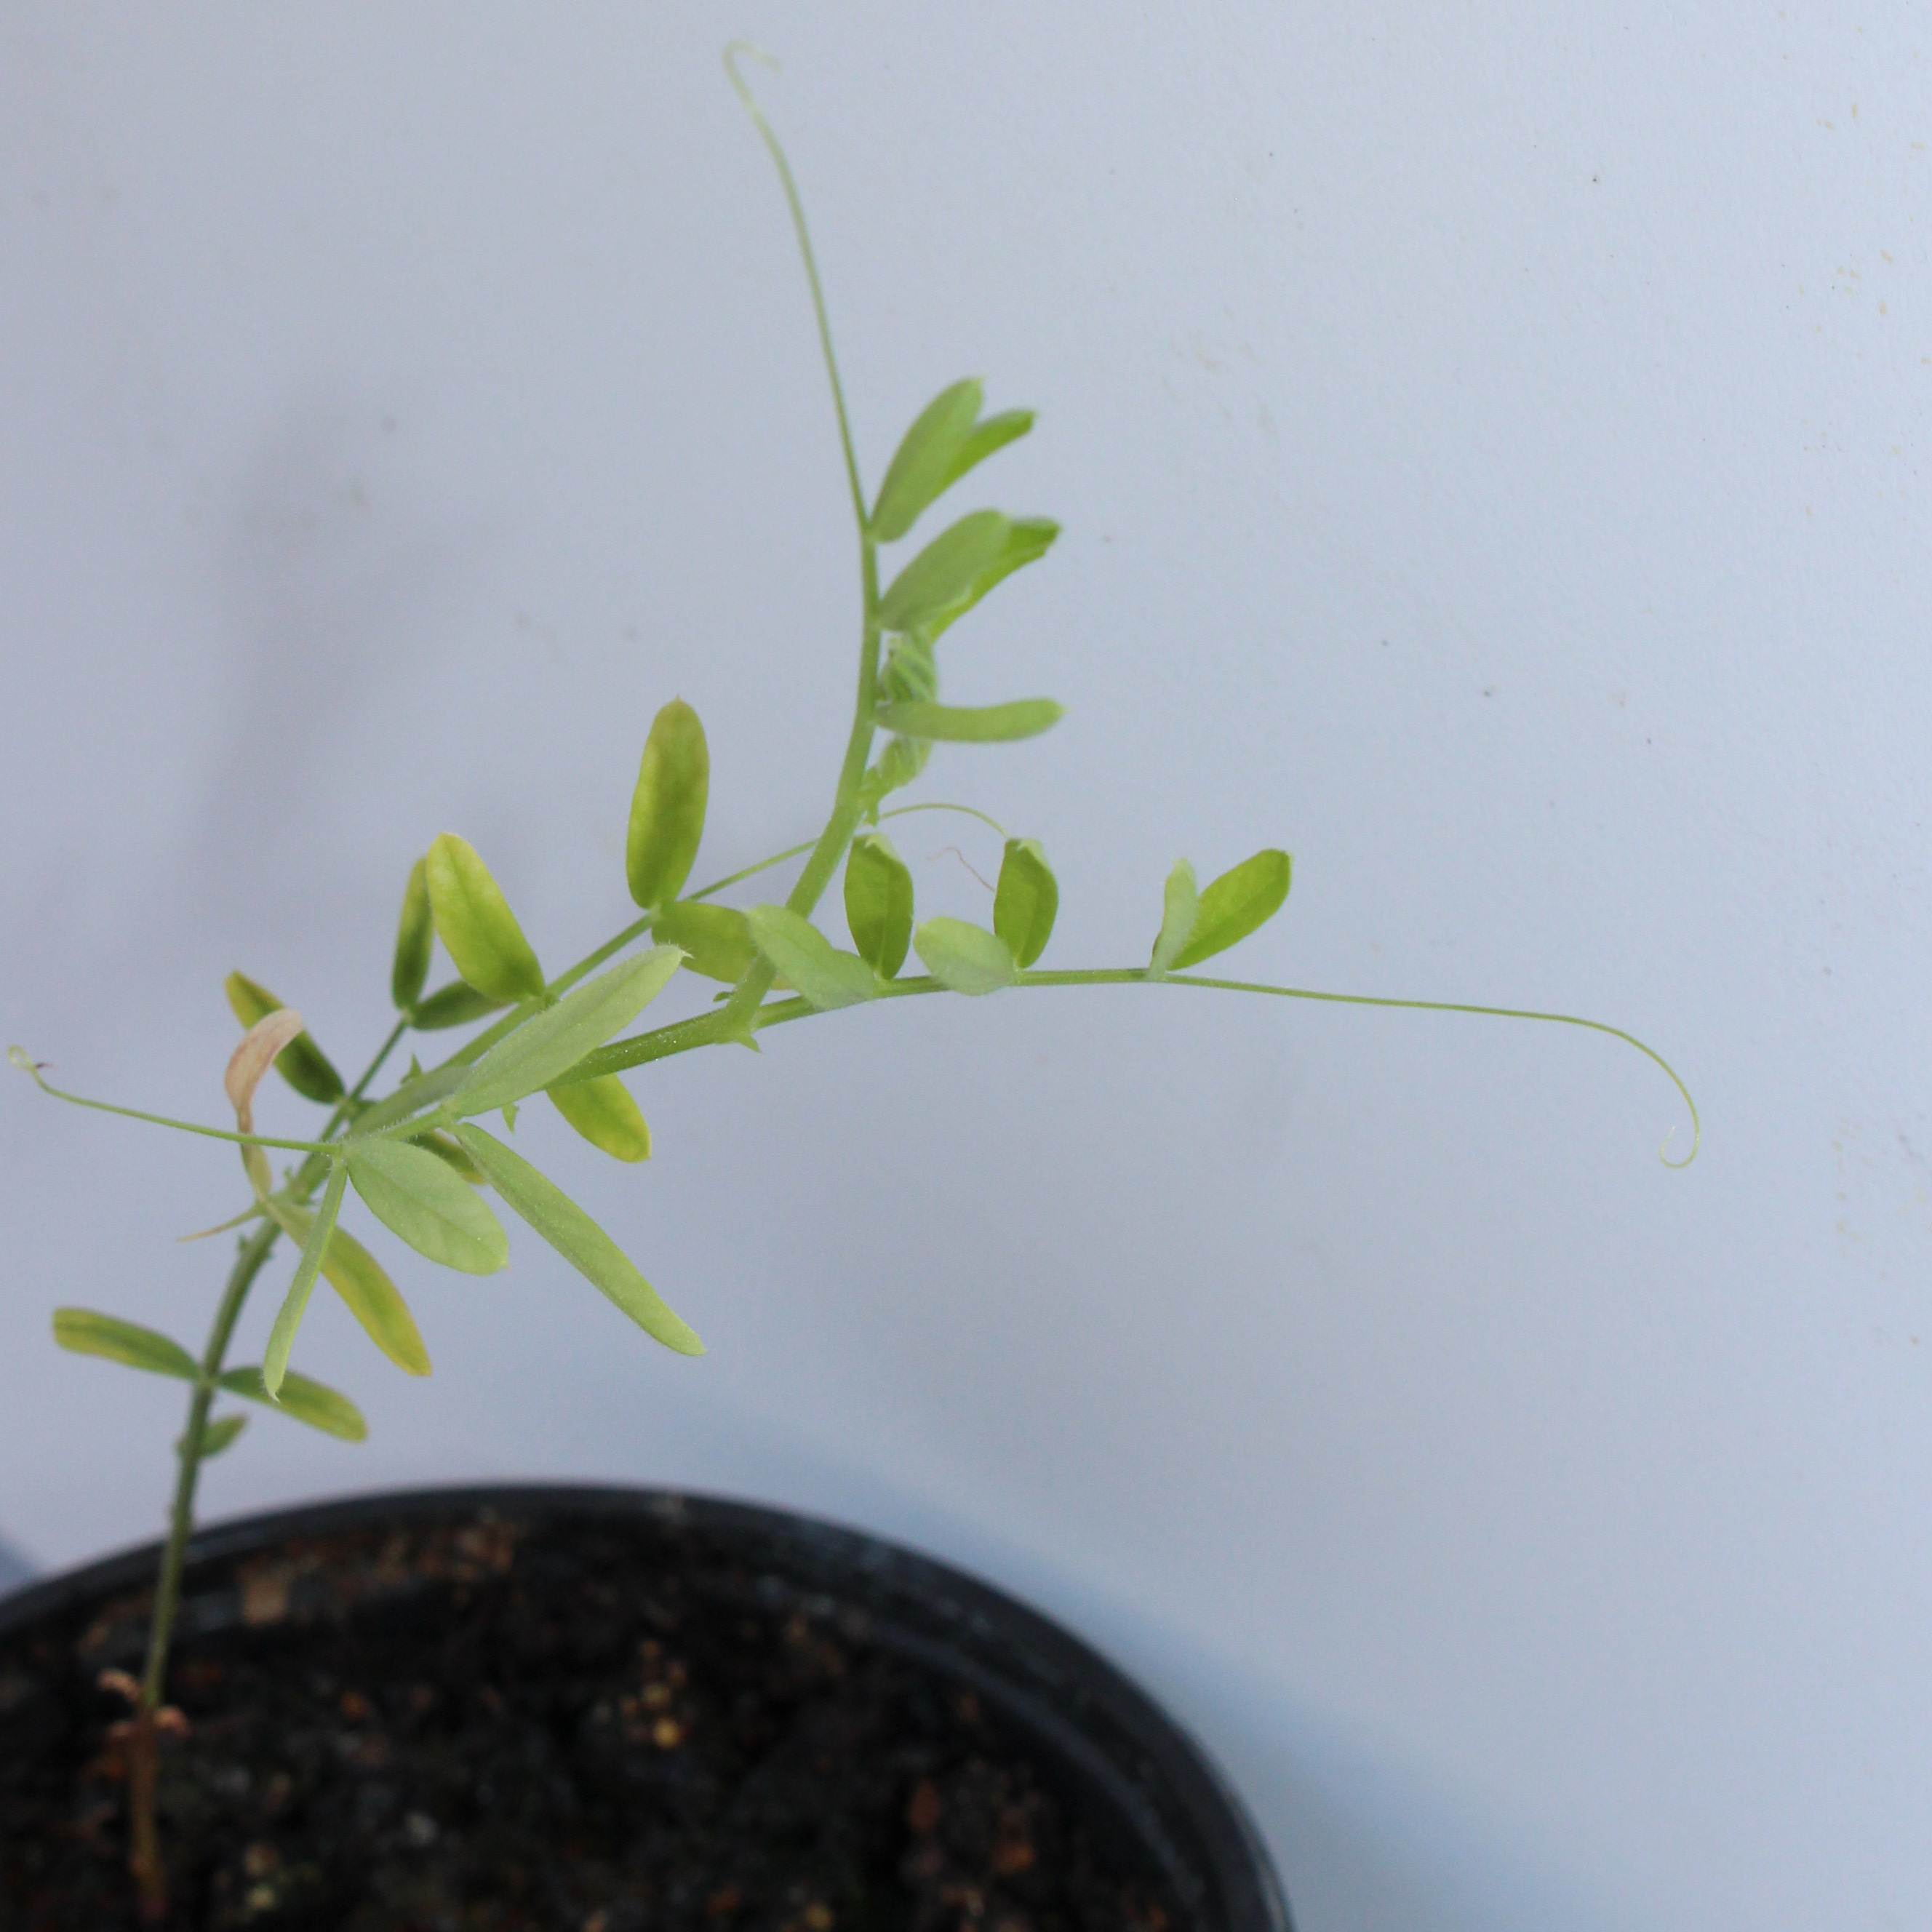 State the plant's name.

Vicia sativa
